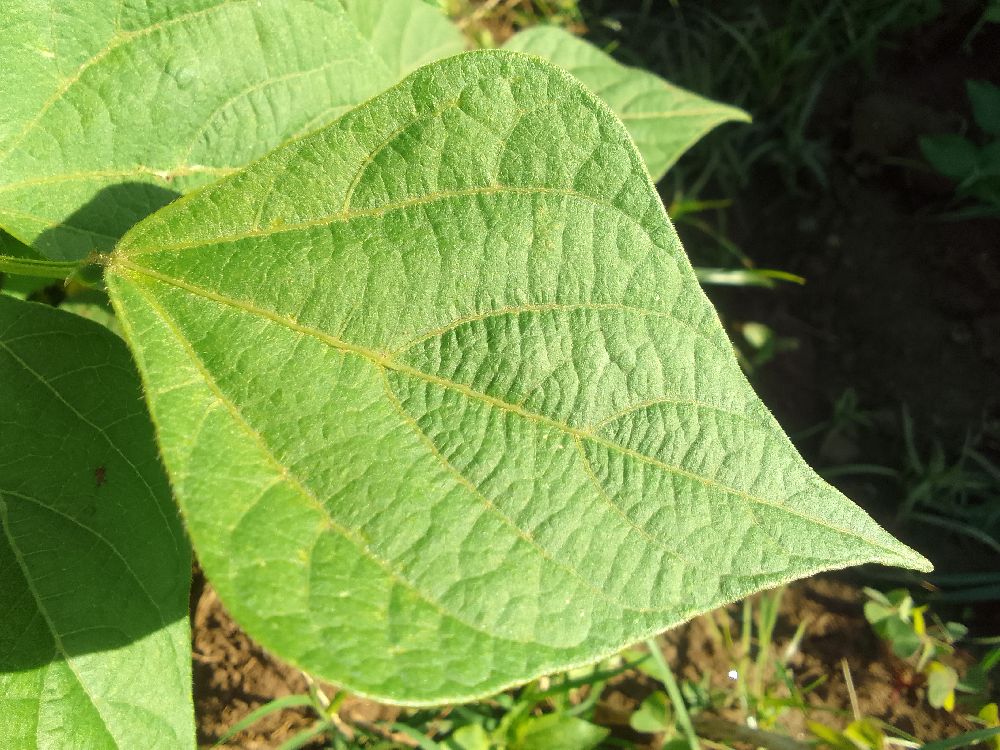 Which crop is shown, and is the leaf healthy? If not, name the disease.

common bean, healthy
